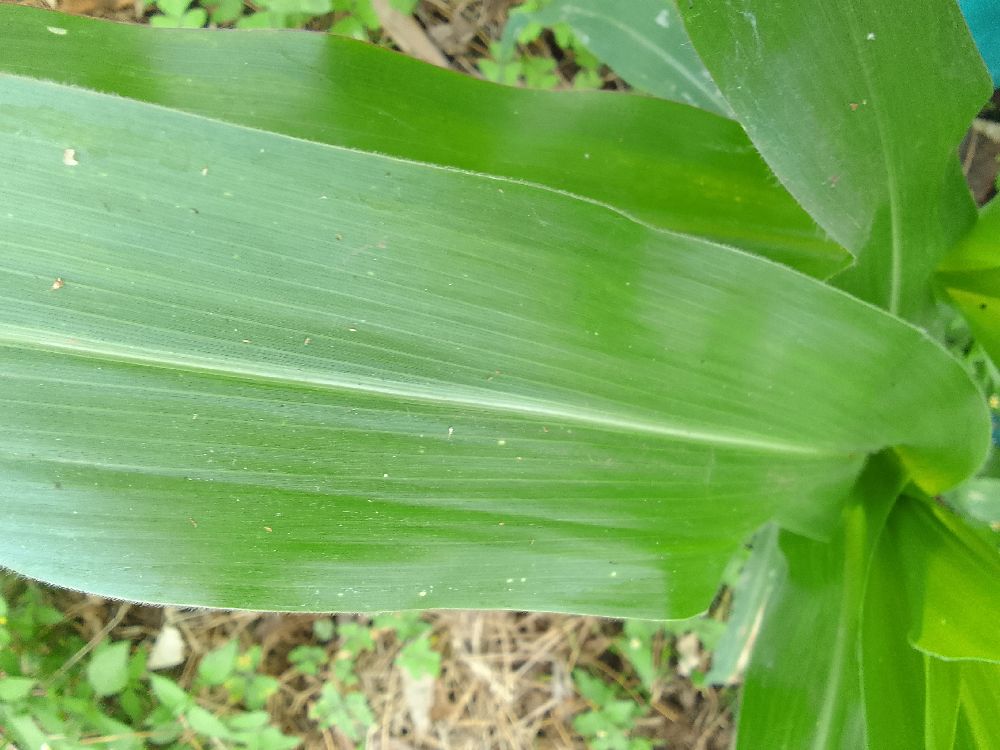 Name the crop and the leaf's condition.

maize, healthy
